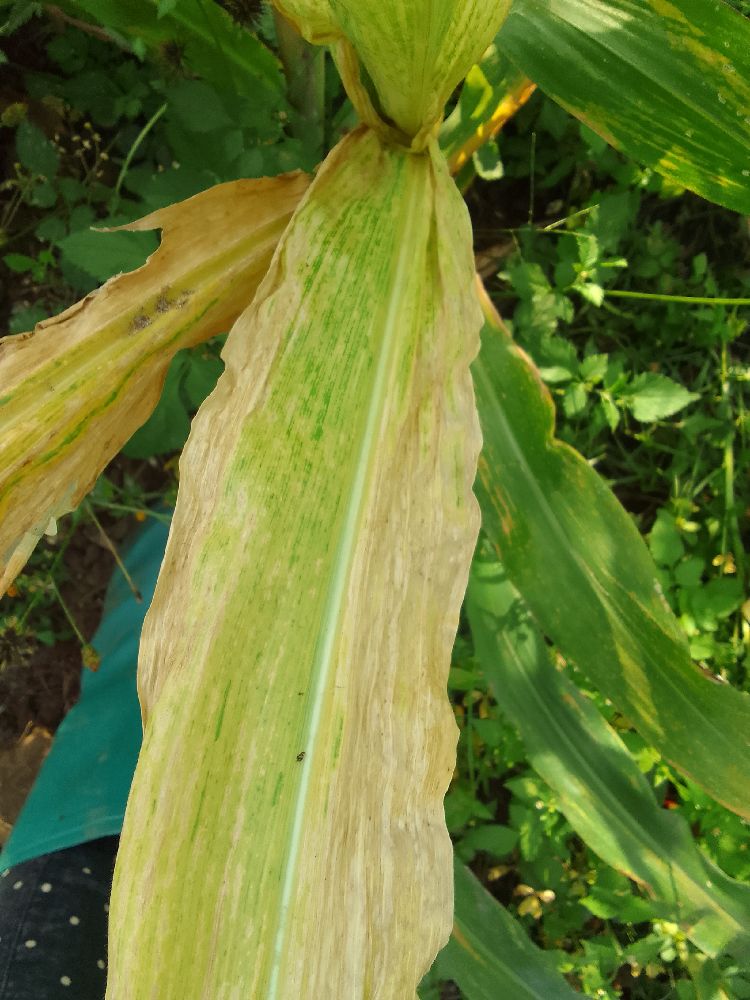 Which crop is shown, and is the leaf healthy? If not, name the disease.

maize, maize lethal necrosis
